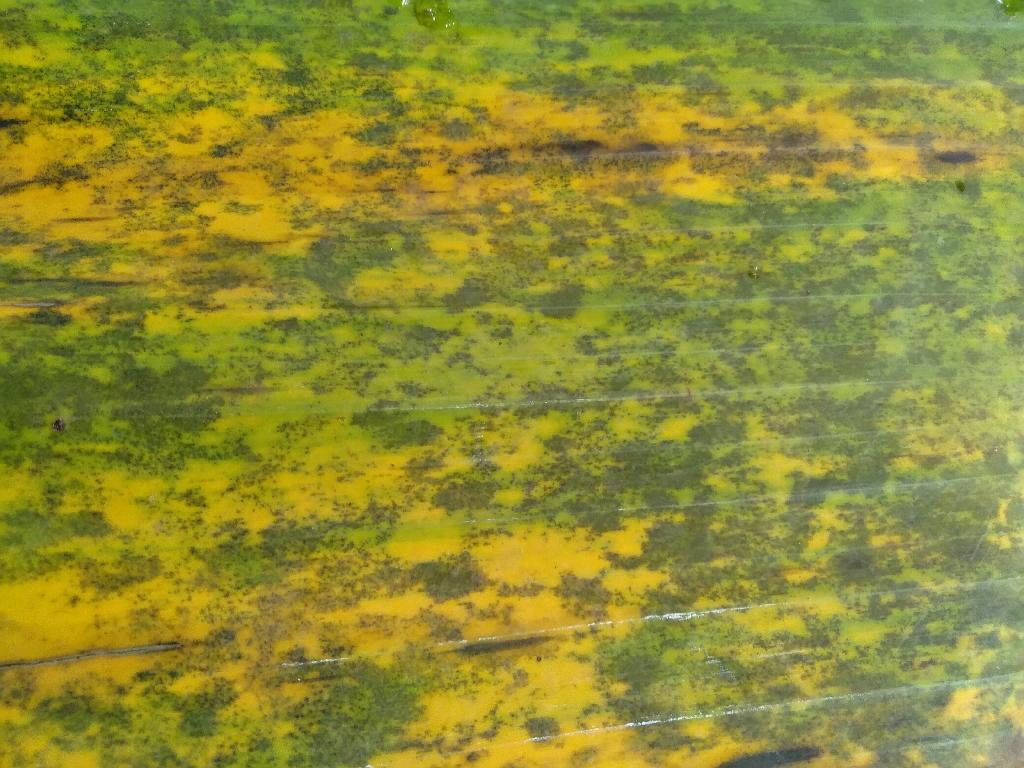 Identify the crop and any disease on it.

banana, black sigatoka
